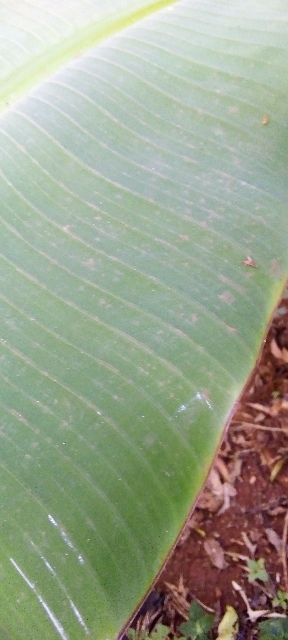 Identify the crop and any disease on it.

banana, healthy
